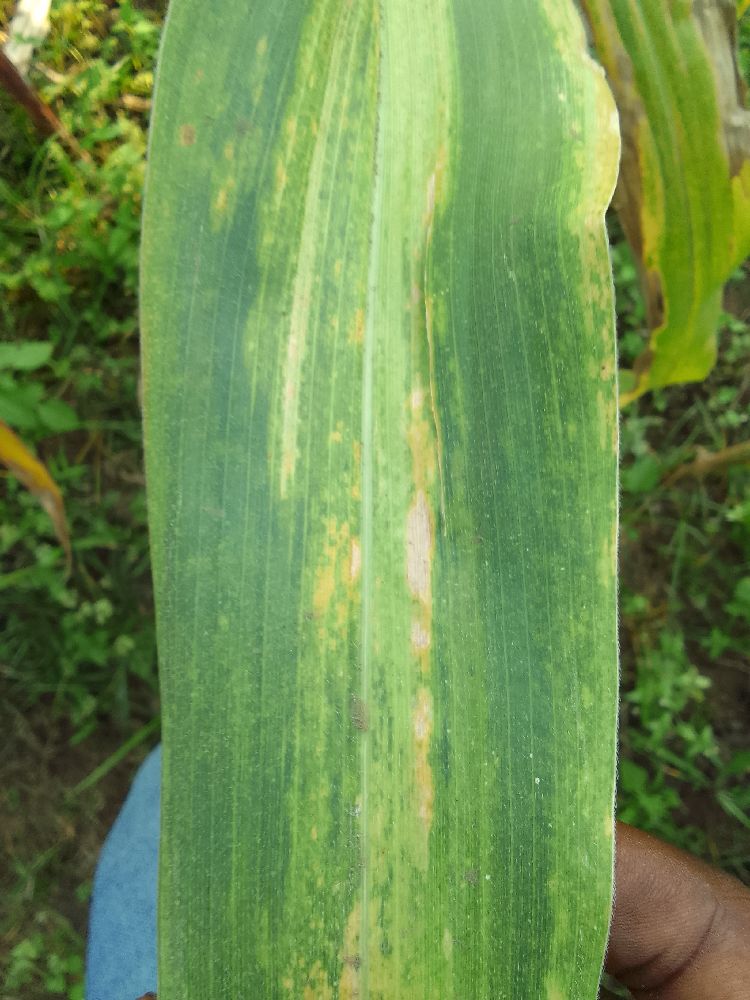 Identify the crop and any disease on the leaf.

maize, maize lethal necrosis
